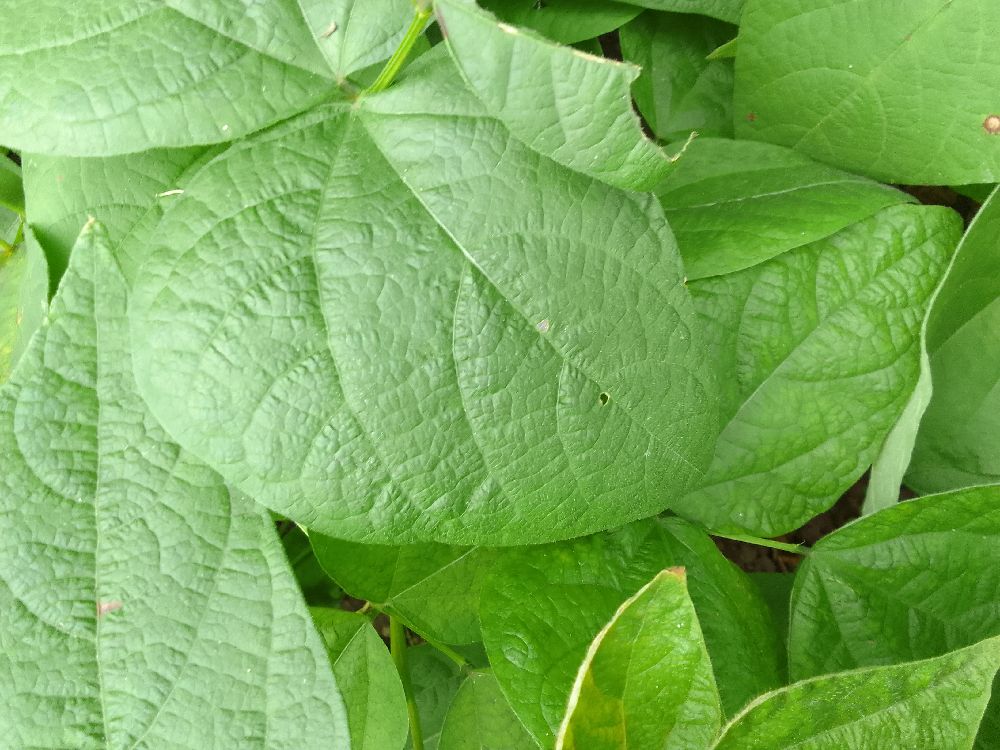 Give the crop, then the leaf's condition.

common bean, healthy
